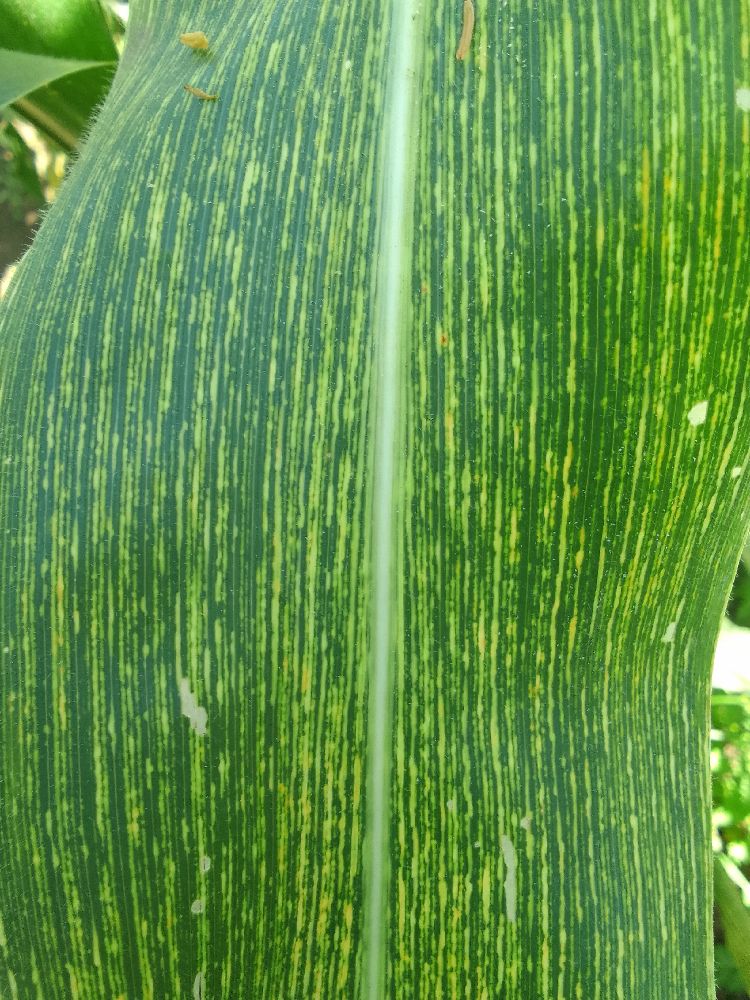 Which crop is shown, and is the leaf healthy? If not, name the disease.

maize, maize streak virus
